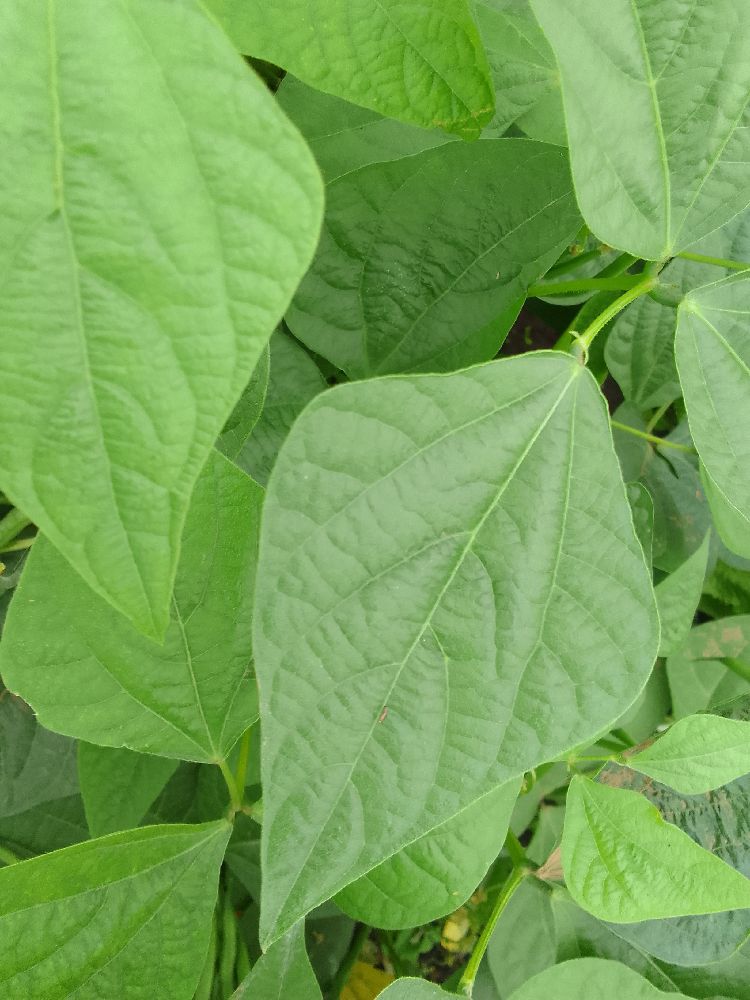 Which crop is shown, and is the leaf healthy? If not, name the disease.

common bean, healthy
